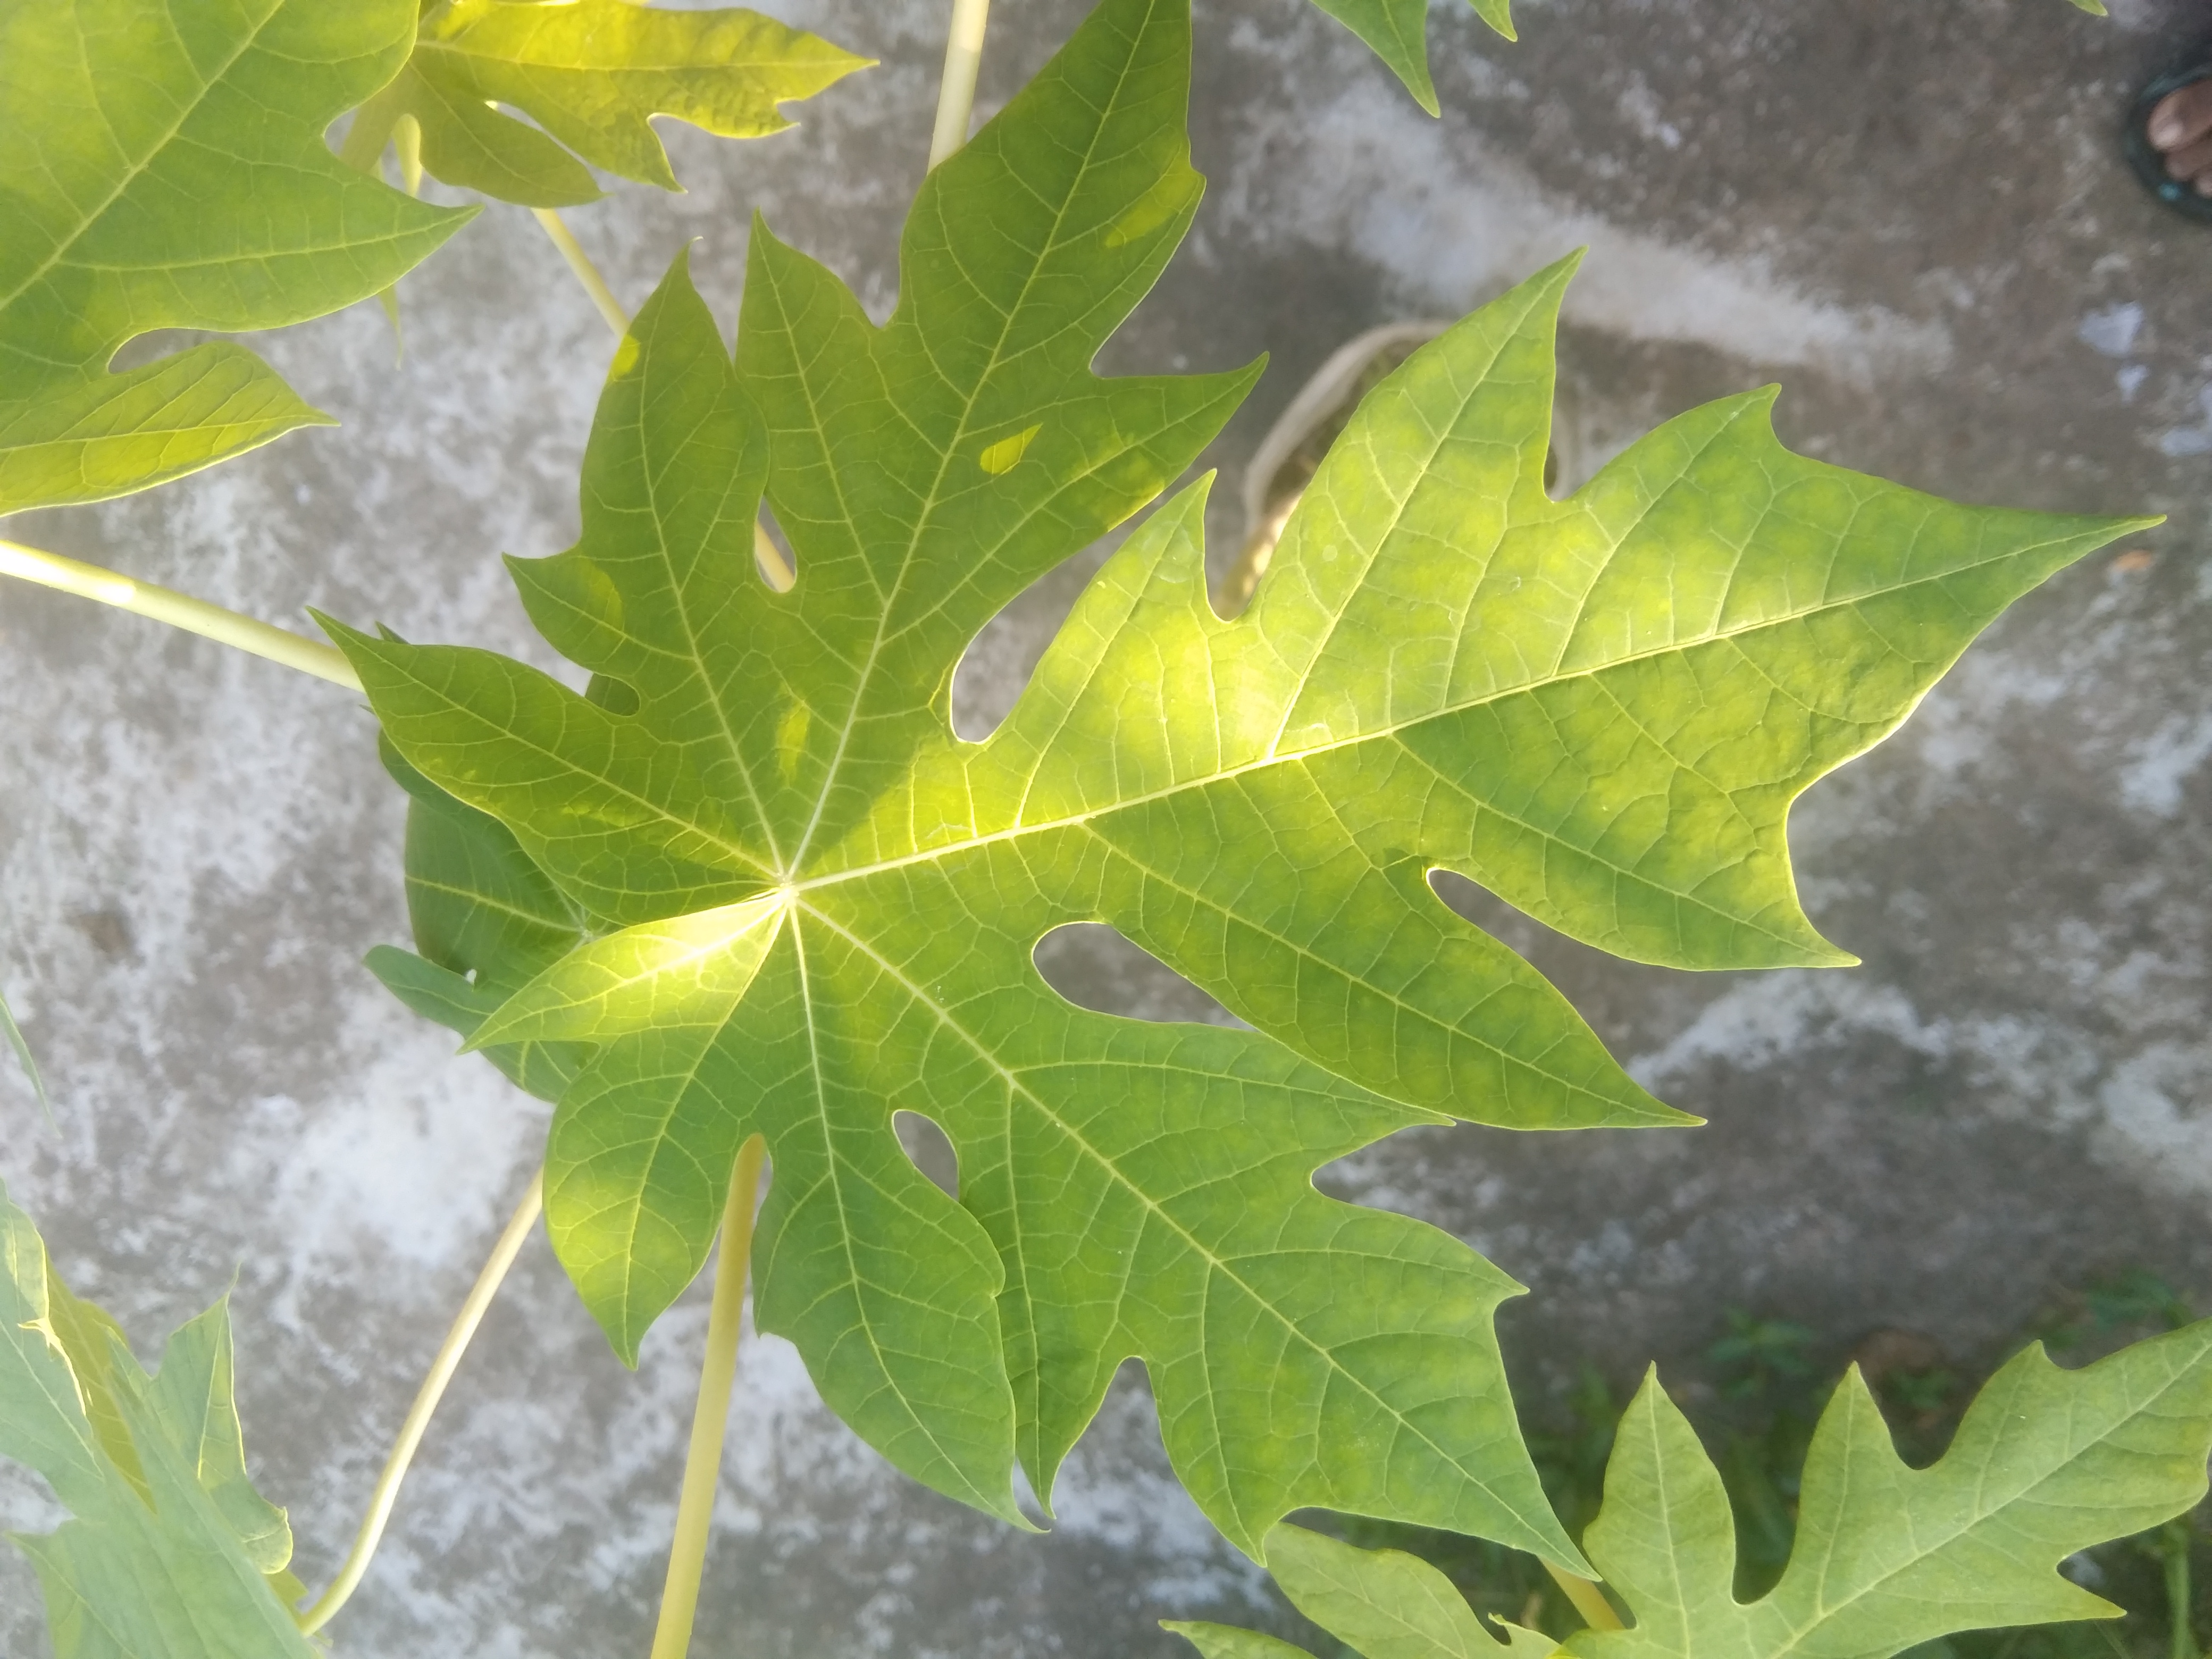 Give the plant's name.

papaya
